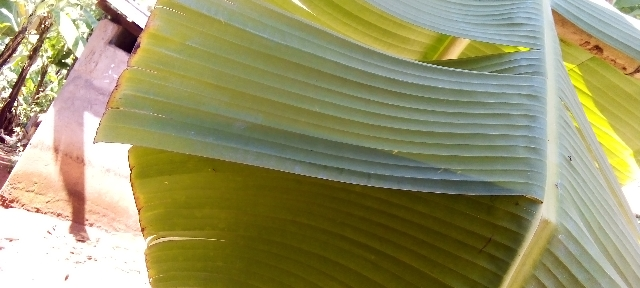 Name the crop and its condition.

banana, healthy
